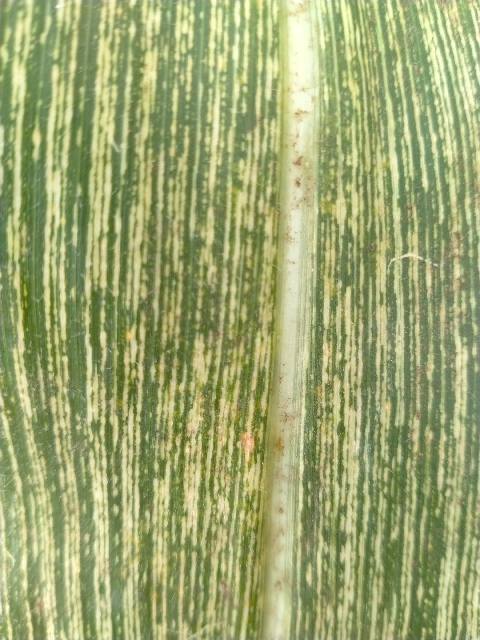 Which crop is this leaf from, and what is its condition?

maize, maize streak virus
